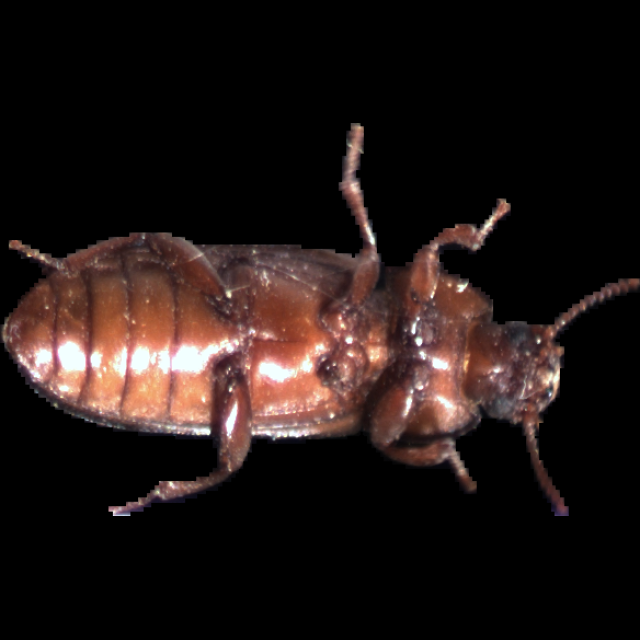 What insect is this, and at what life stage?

mealworm beetle
